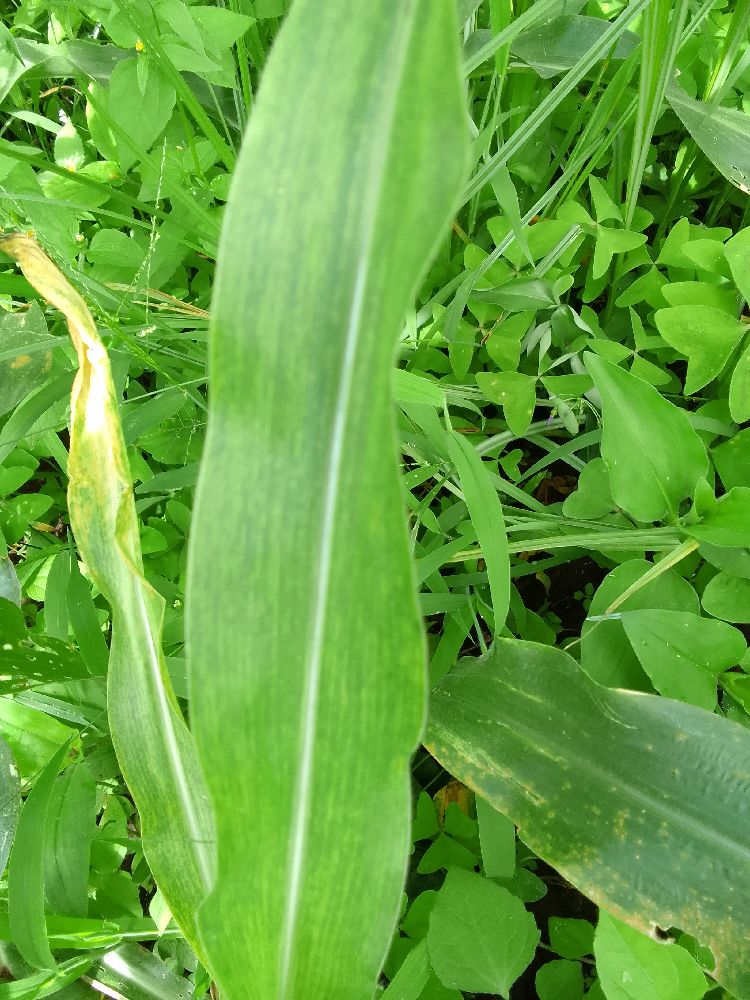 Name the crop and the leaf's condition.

maize, maize lethal necrosis
